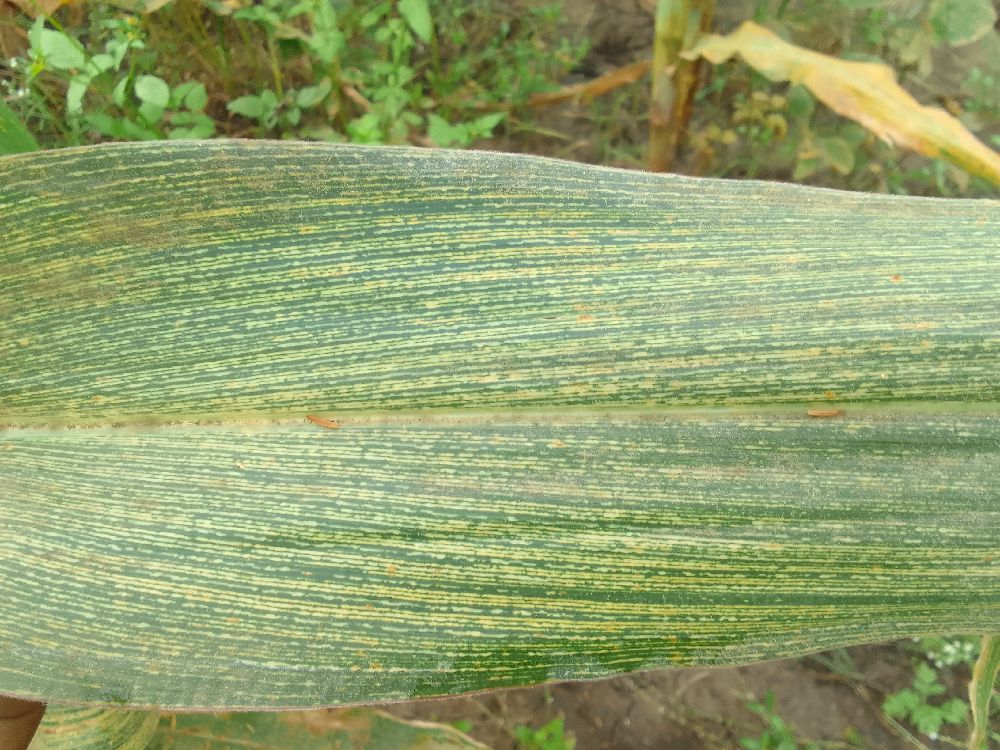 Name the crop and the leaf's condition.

maize, maize streak virus
